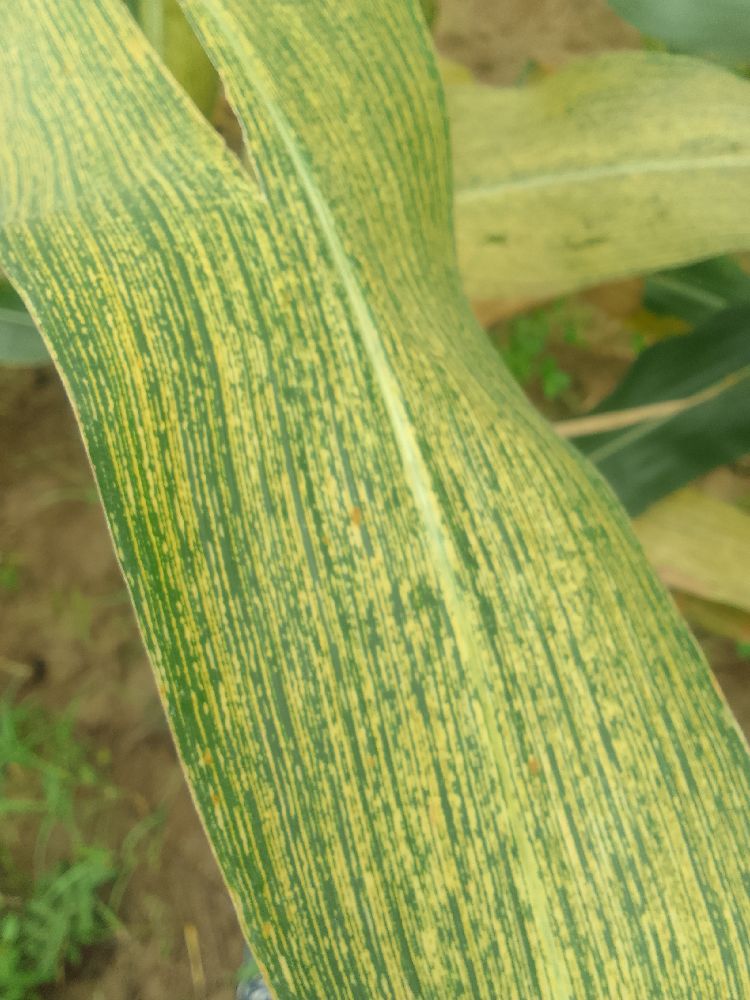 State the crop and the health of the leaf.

maize, maize streak virus
